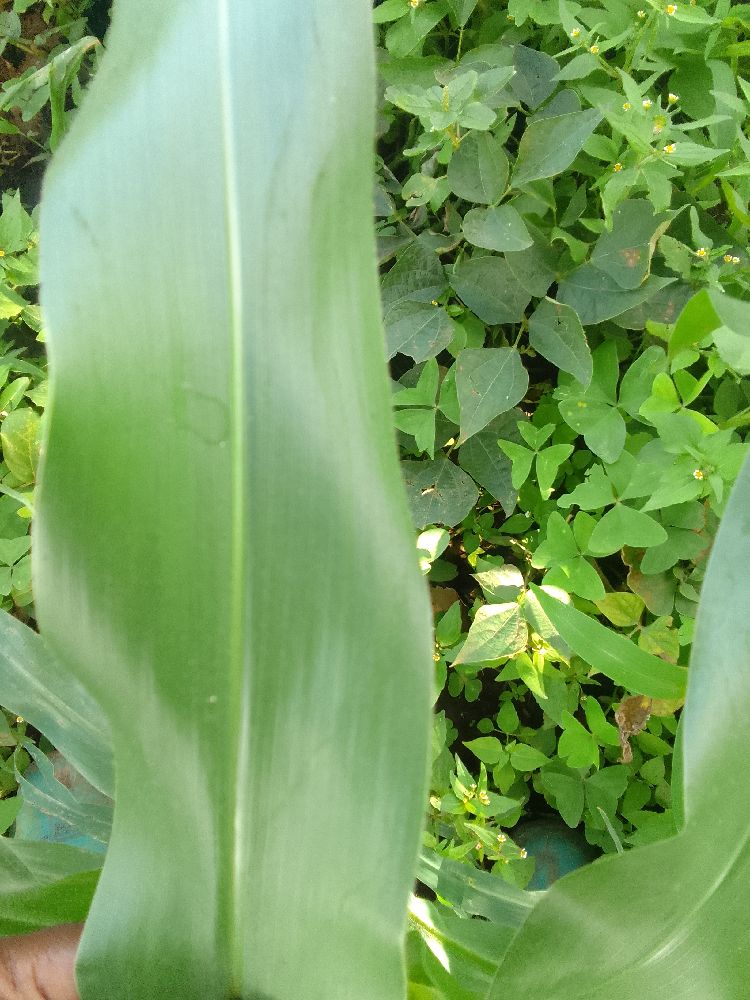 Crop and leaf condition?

maize, healthy
